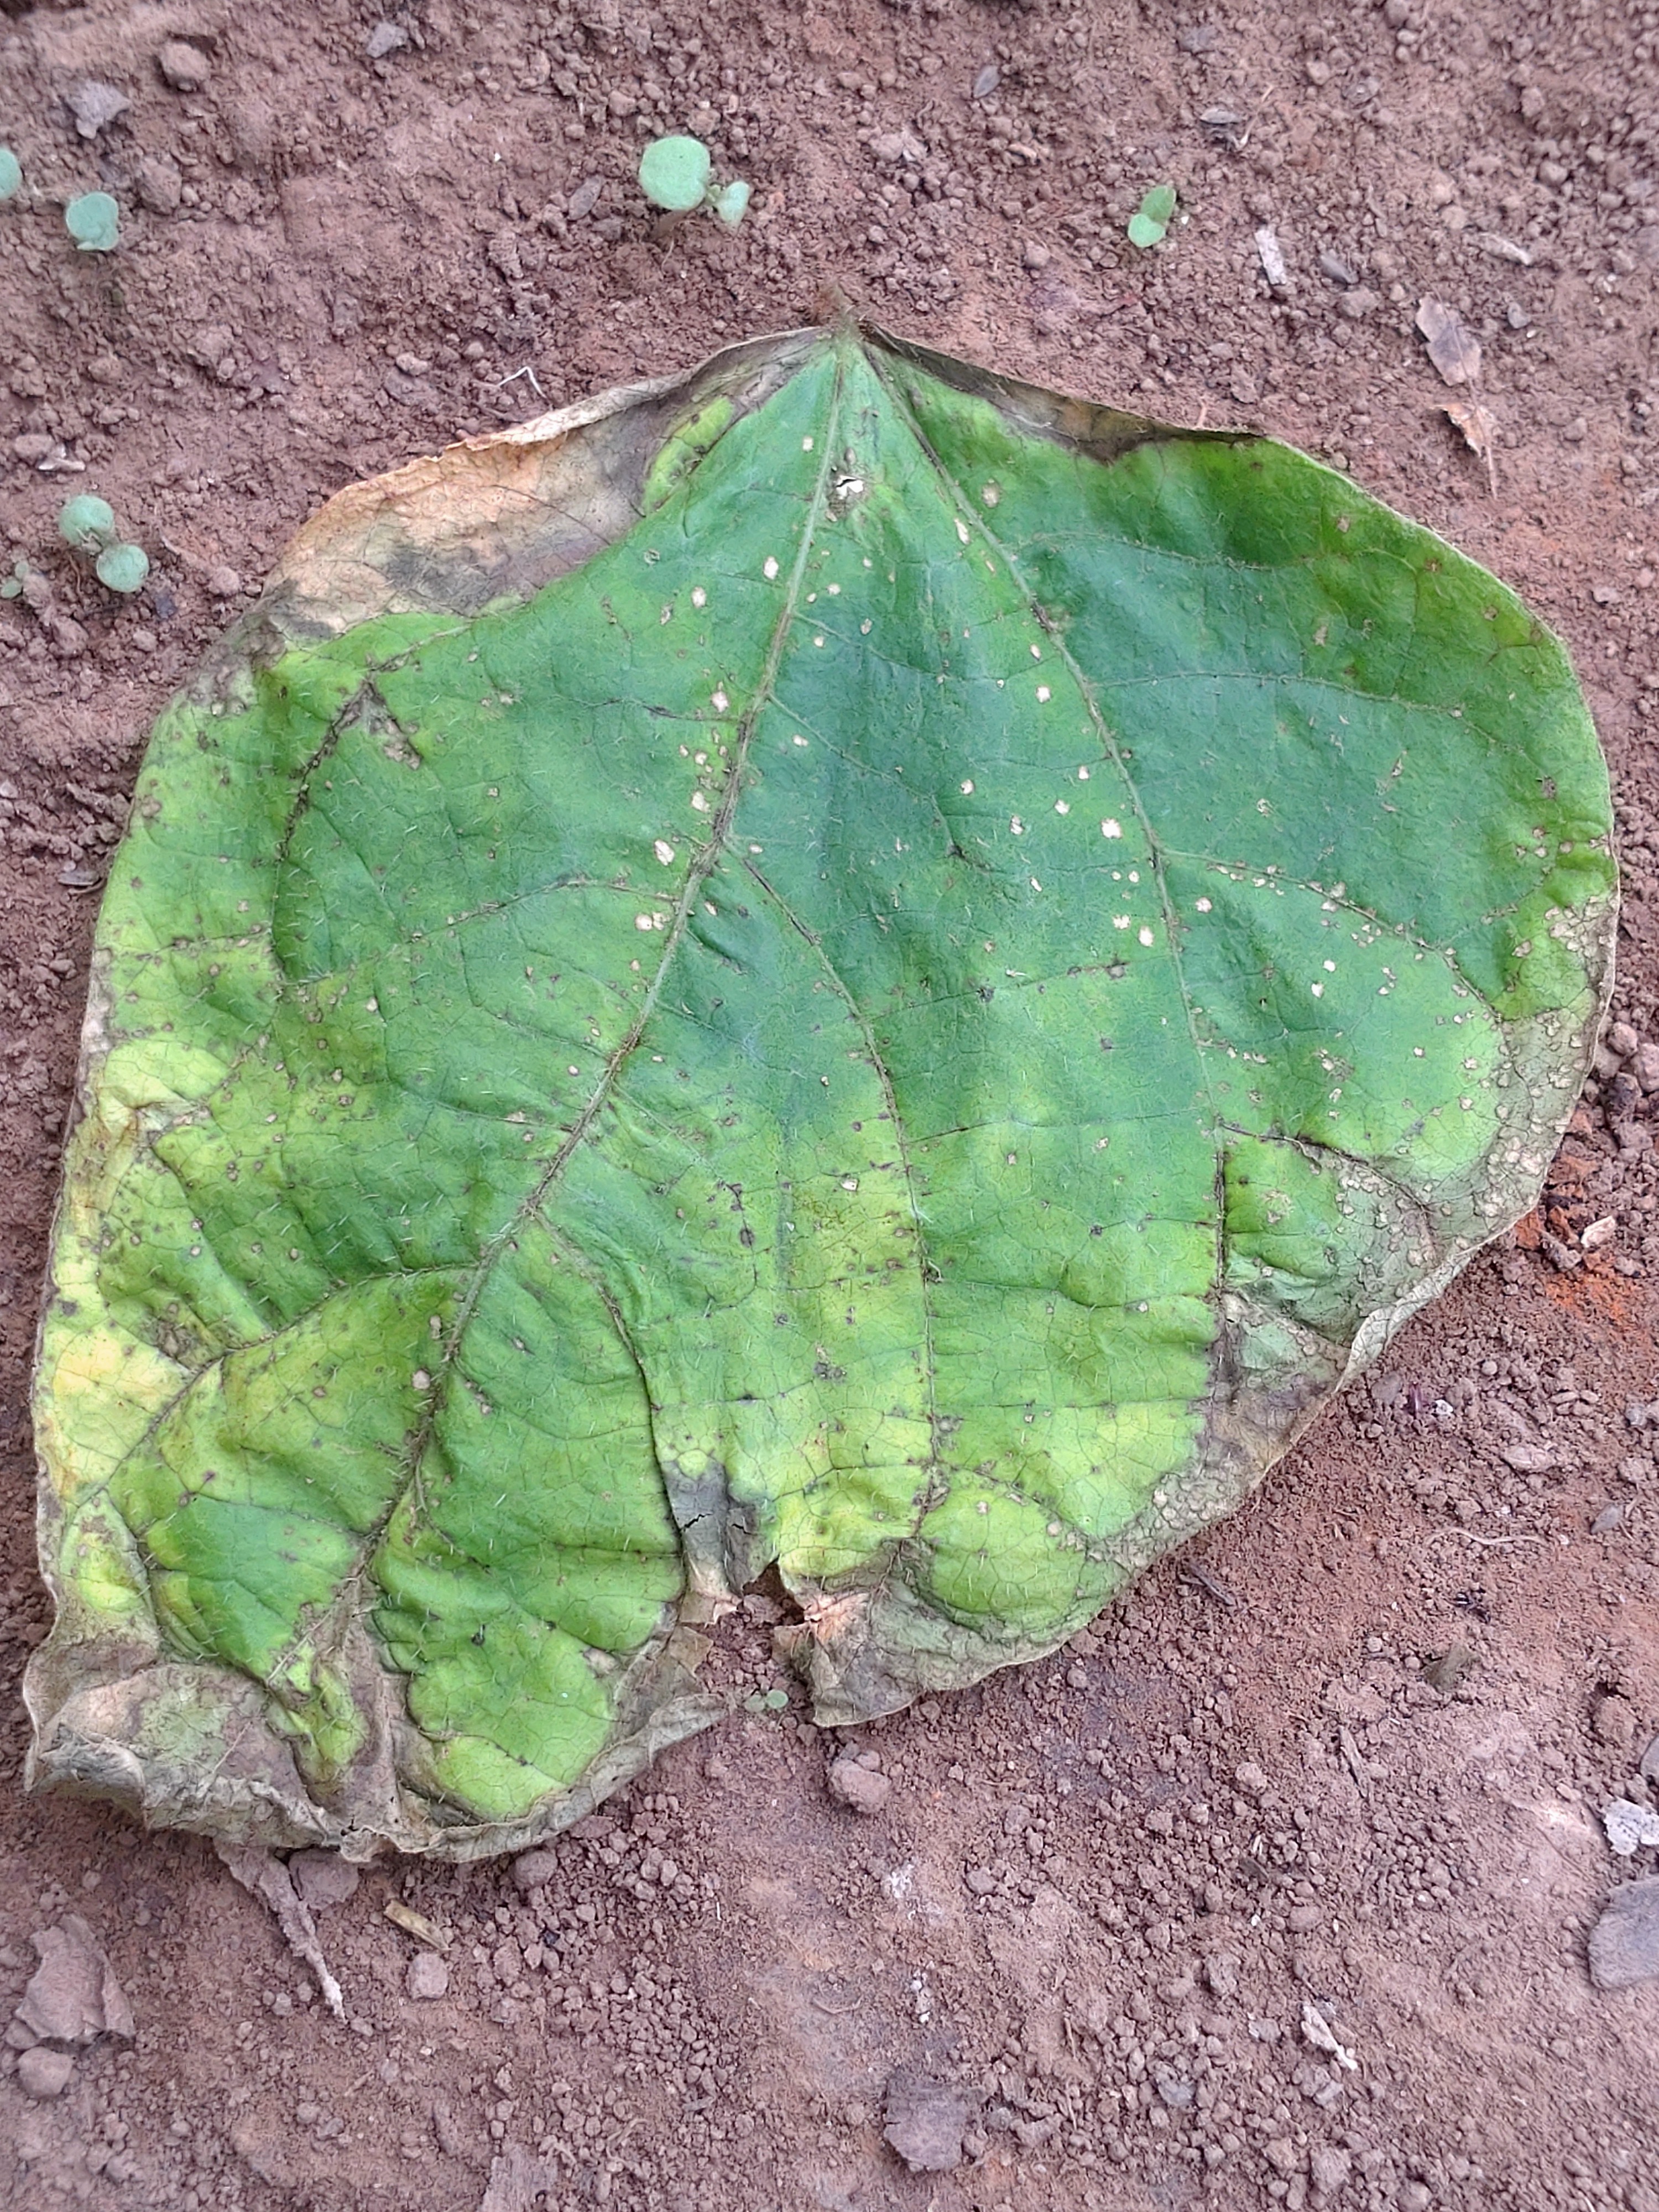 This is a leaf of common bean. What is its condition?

anthracnose
